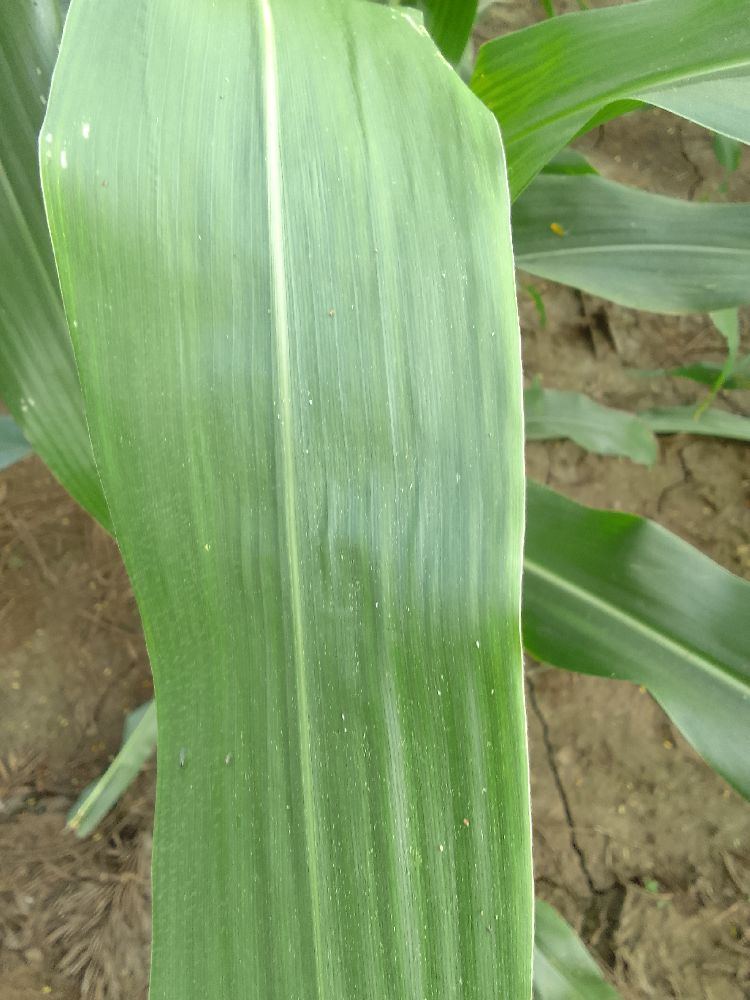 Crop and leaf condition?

maize, healthy
